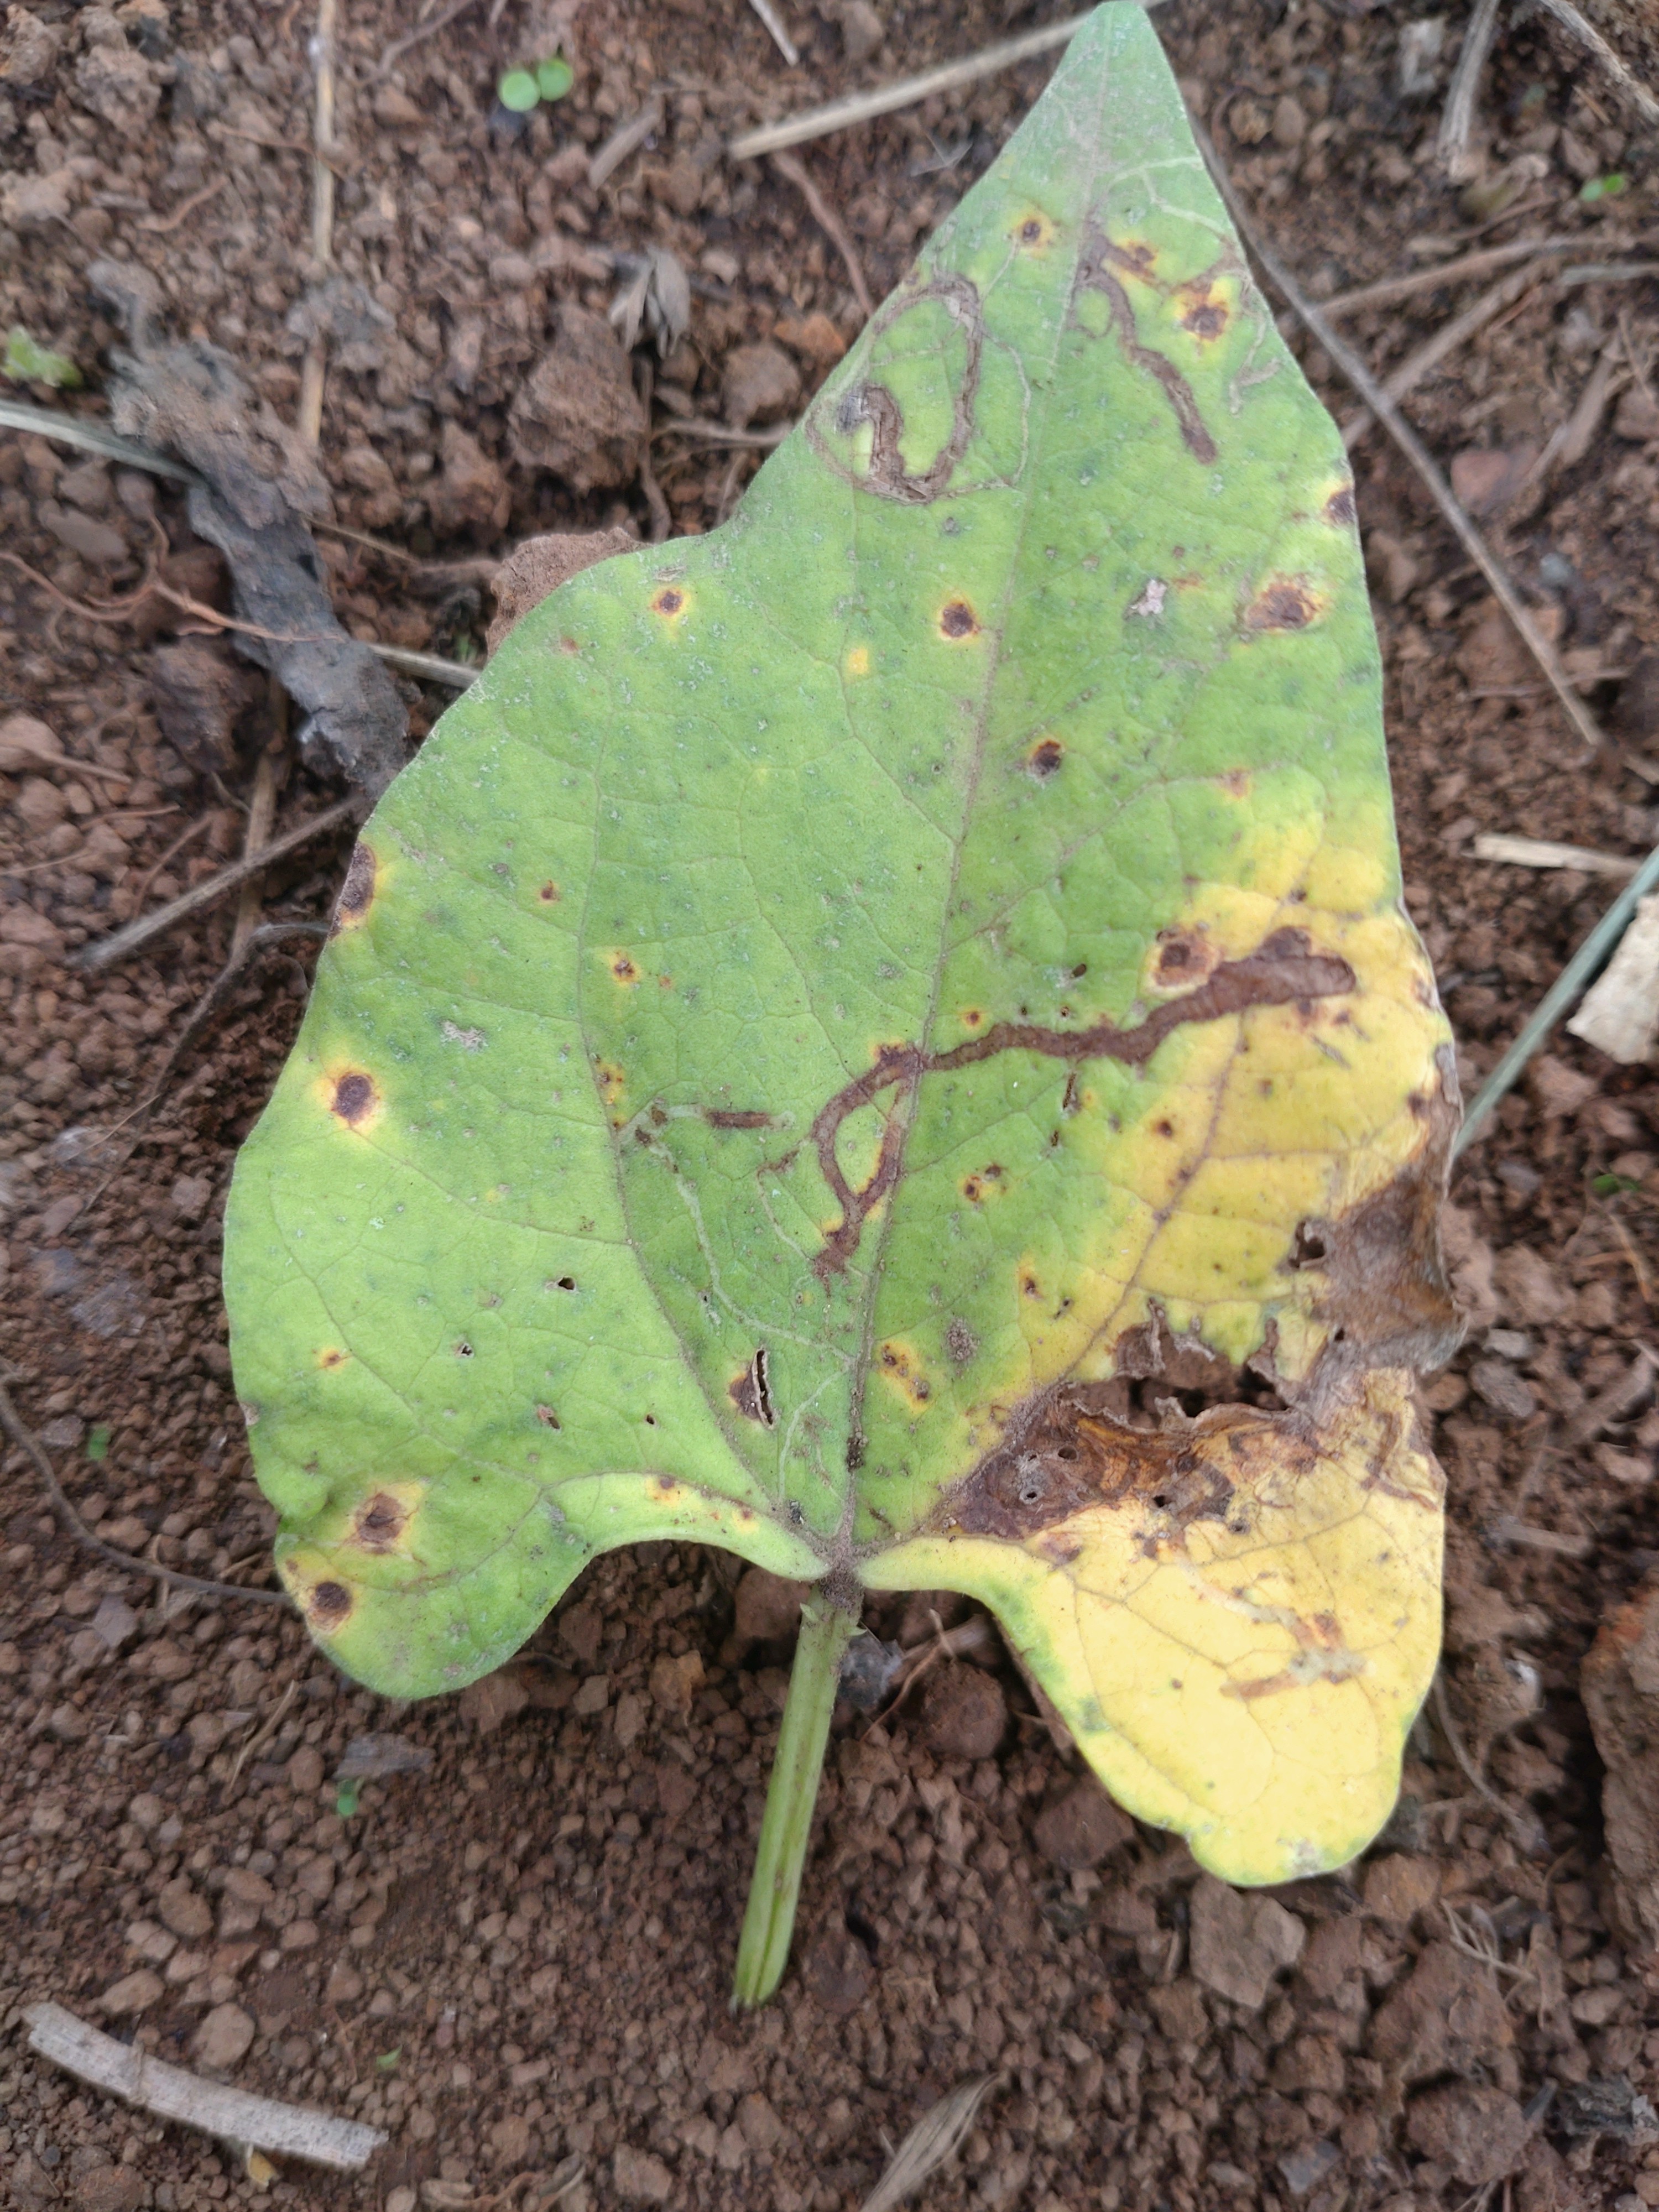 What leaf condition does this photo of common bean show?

rust
